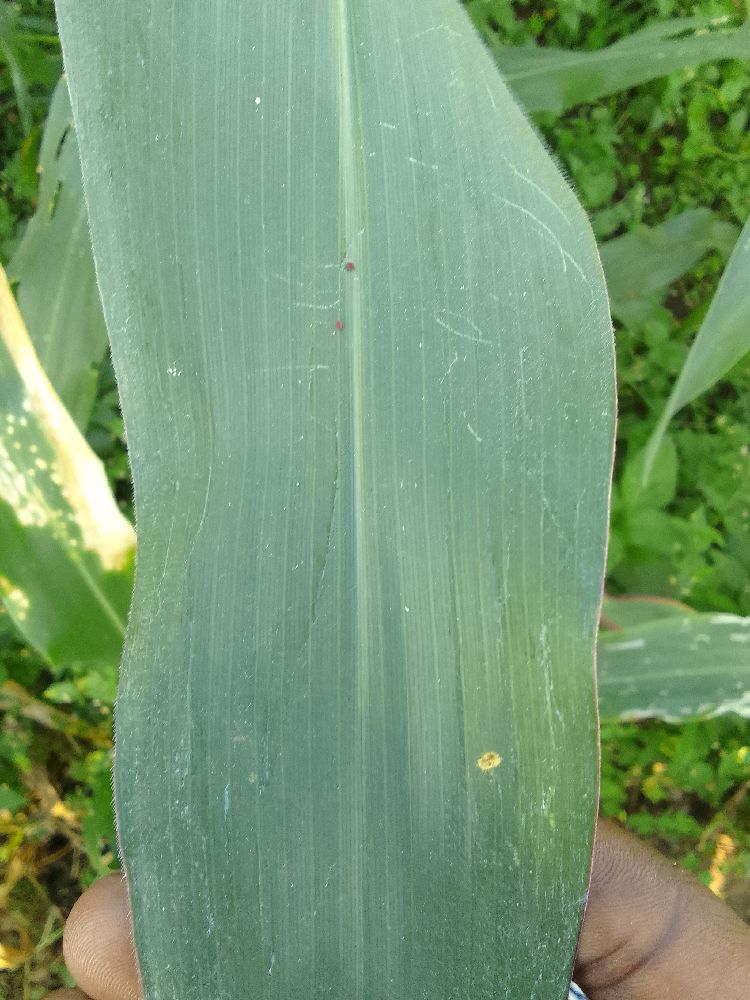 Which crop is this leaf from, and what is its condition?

maize, healthy
